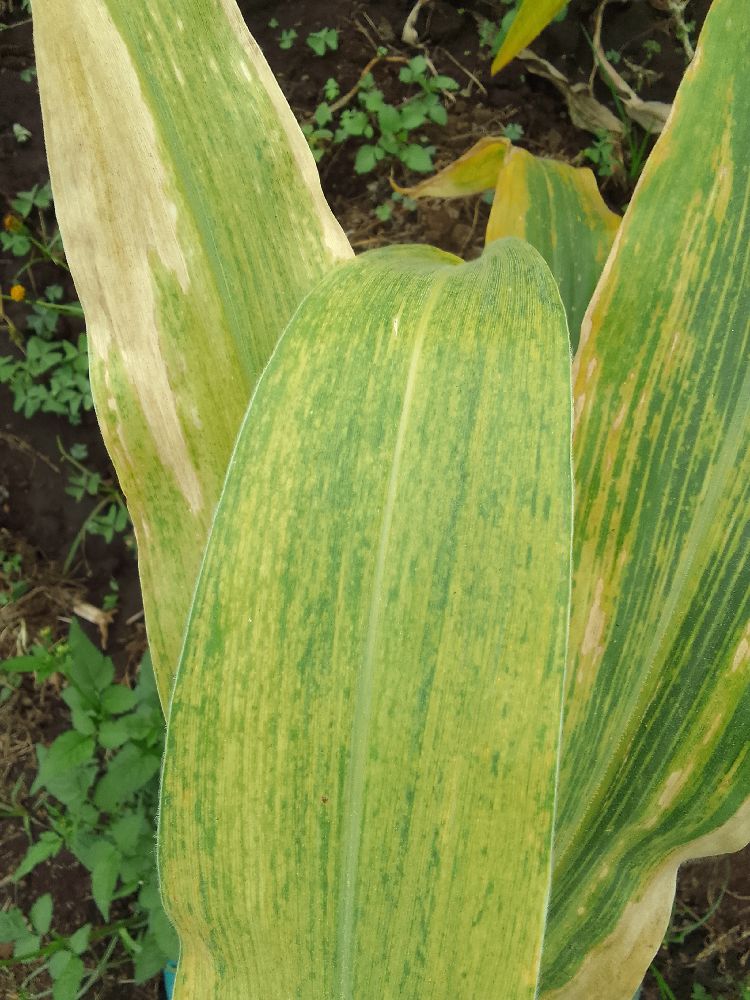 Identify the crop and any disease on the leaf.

maize, maize lethal necrosis
